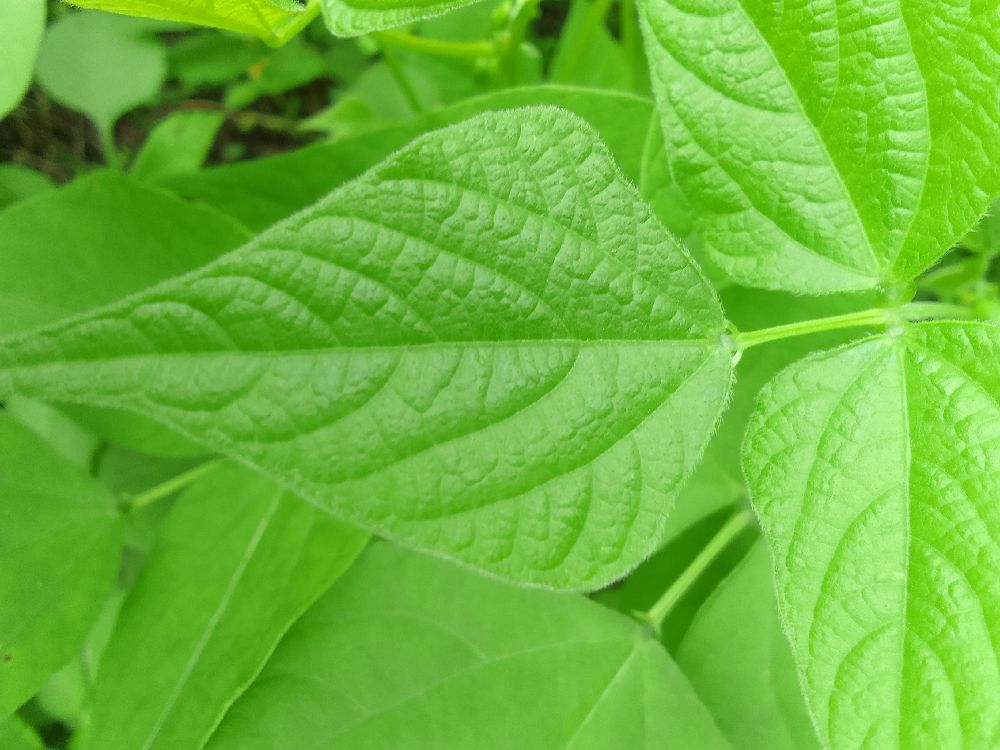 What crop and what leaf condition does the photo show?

common bean, healthy
